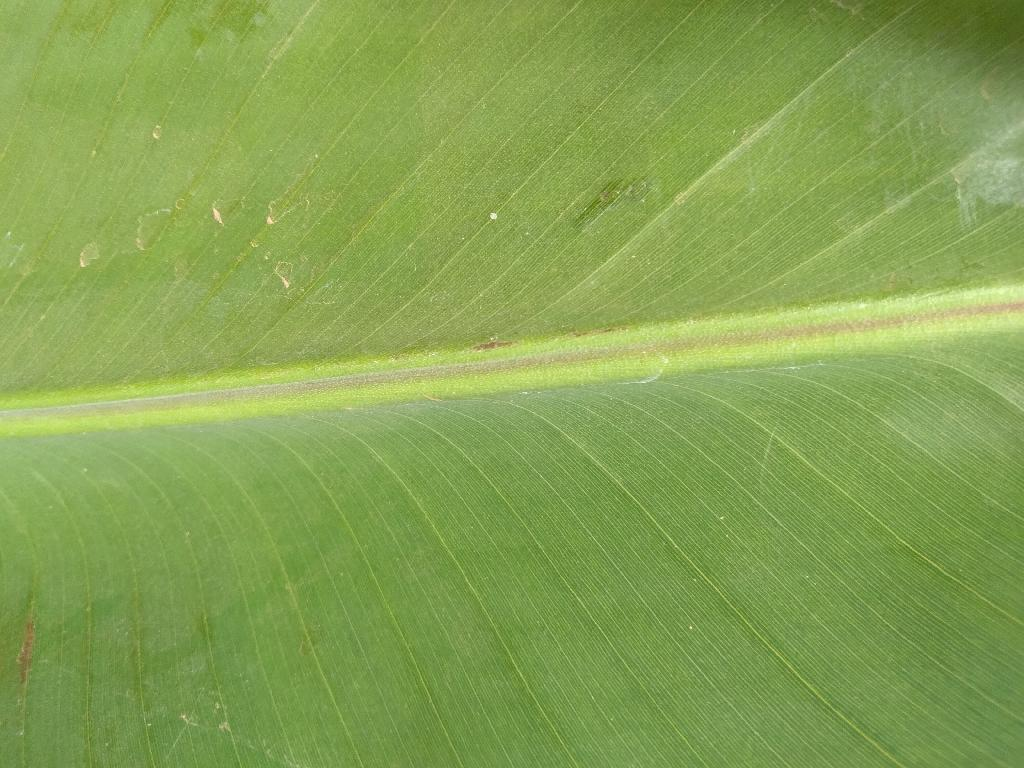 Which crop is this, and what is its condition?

banana, healthy
